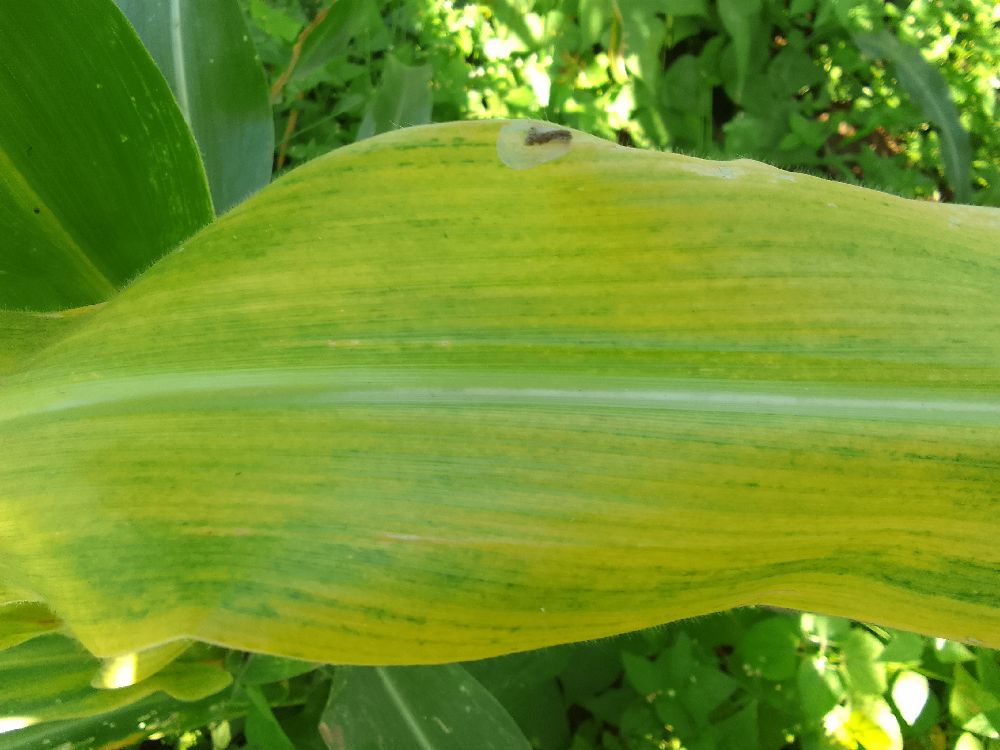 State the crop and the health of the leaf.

maize, maize lethal necrosis
